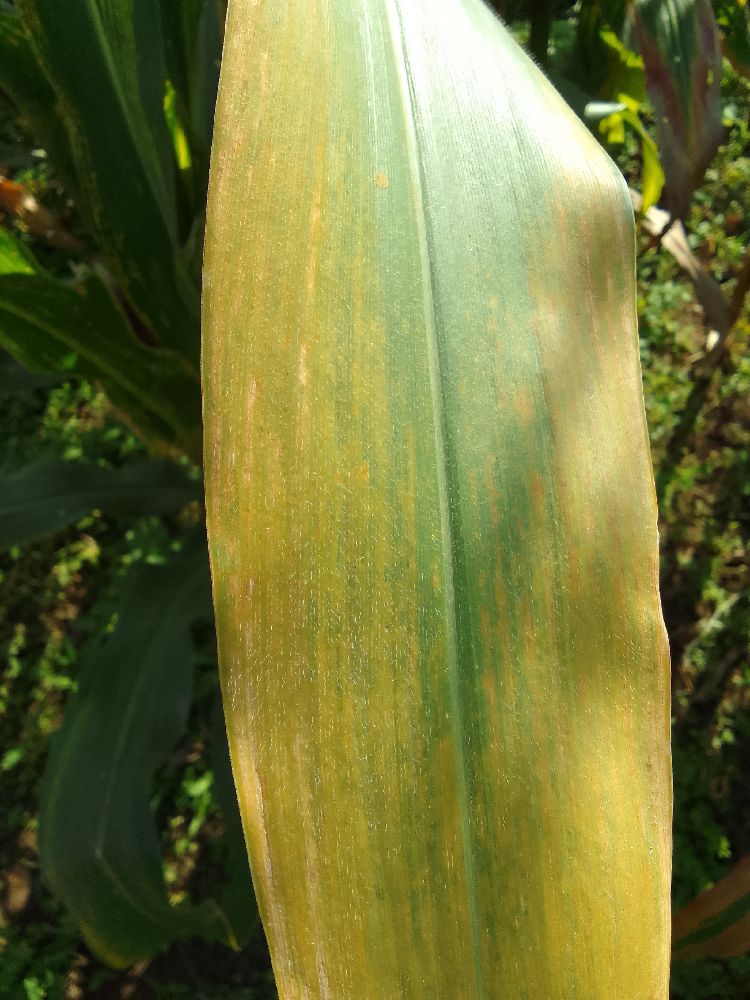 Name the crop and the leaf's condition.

maize, maize lethal necrosis
